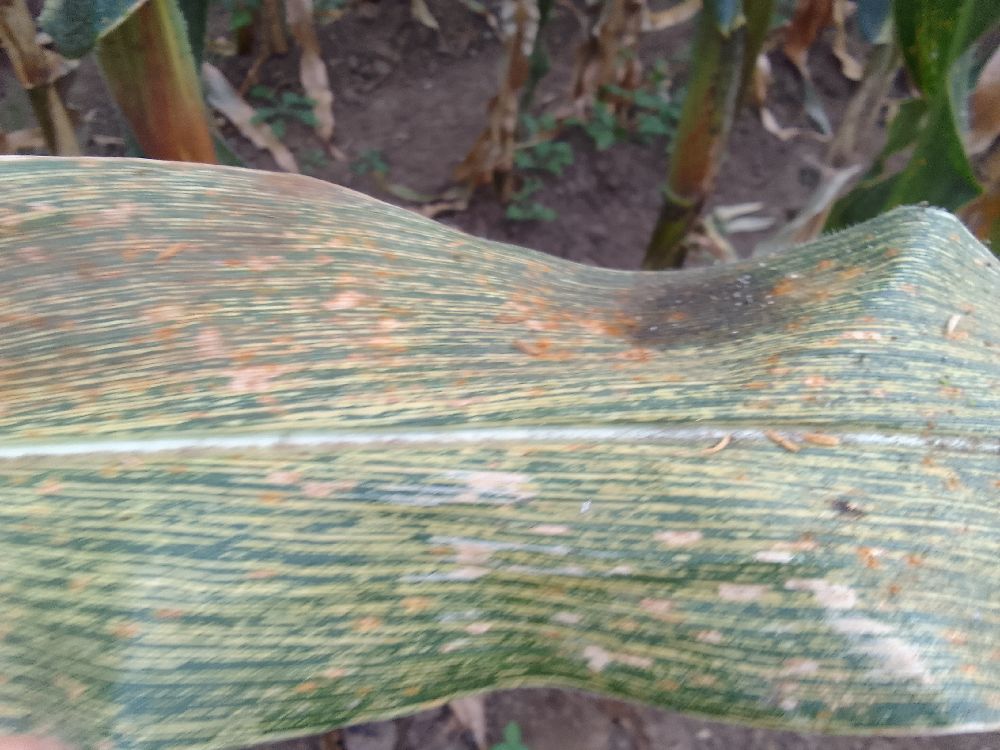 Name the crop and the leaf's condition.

maize, maize streak virus
